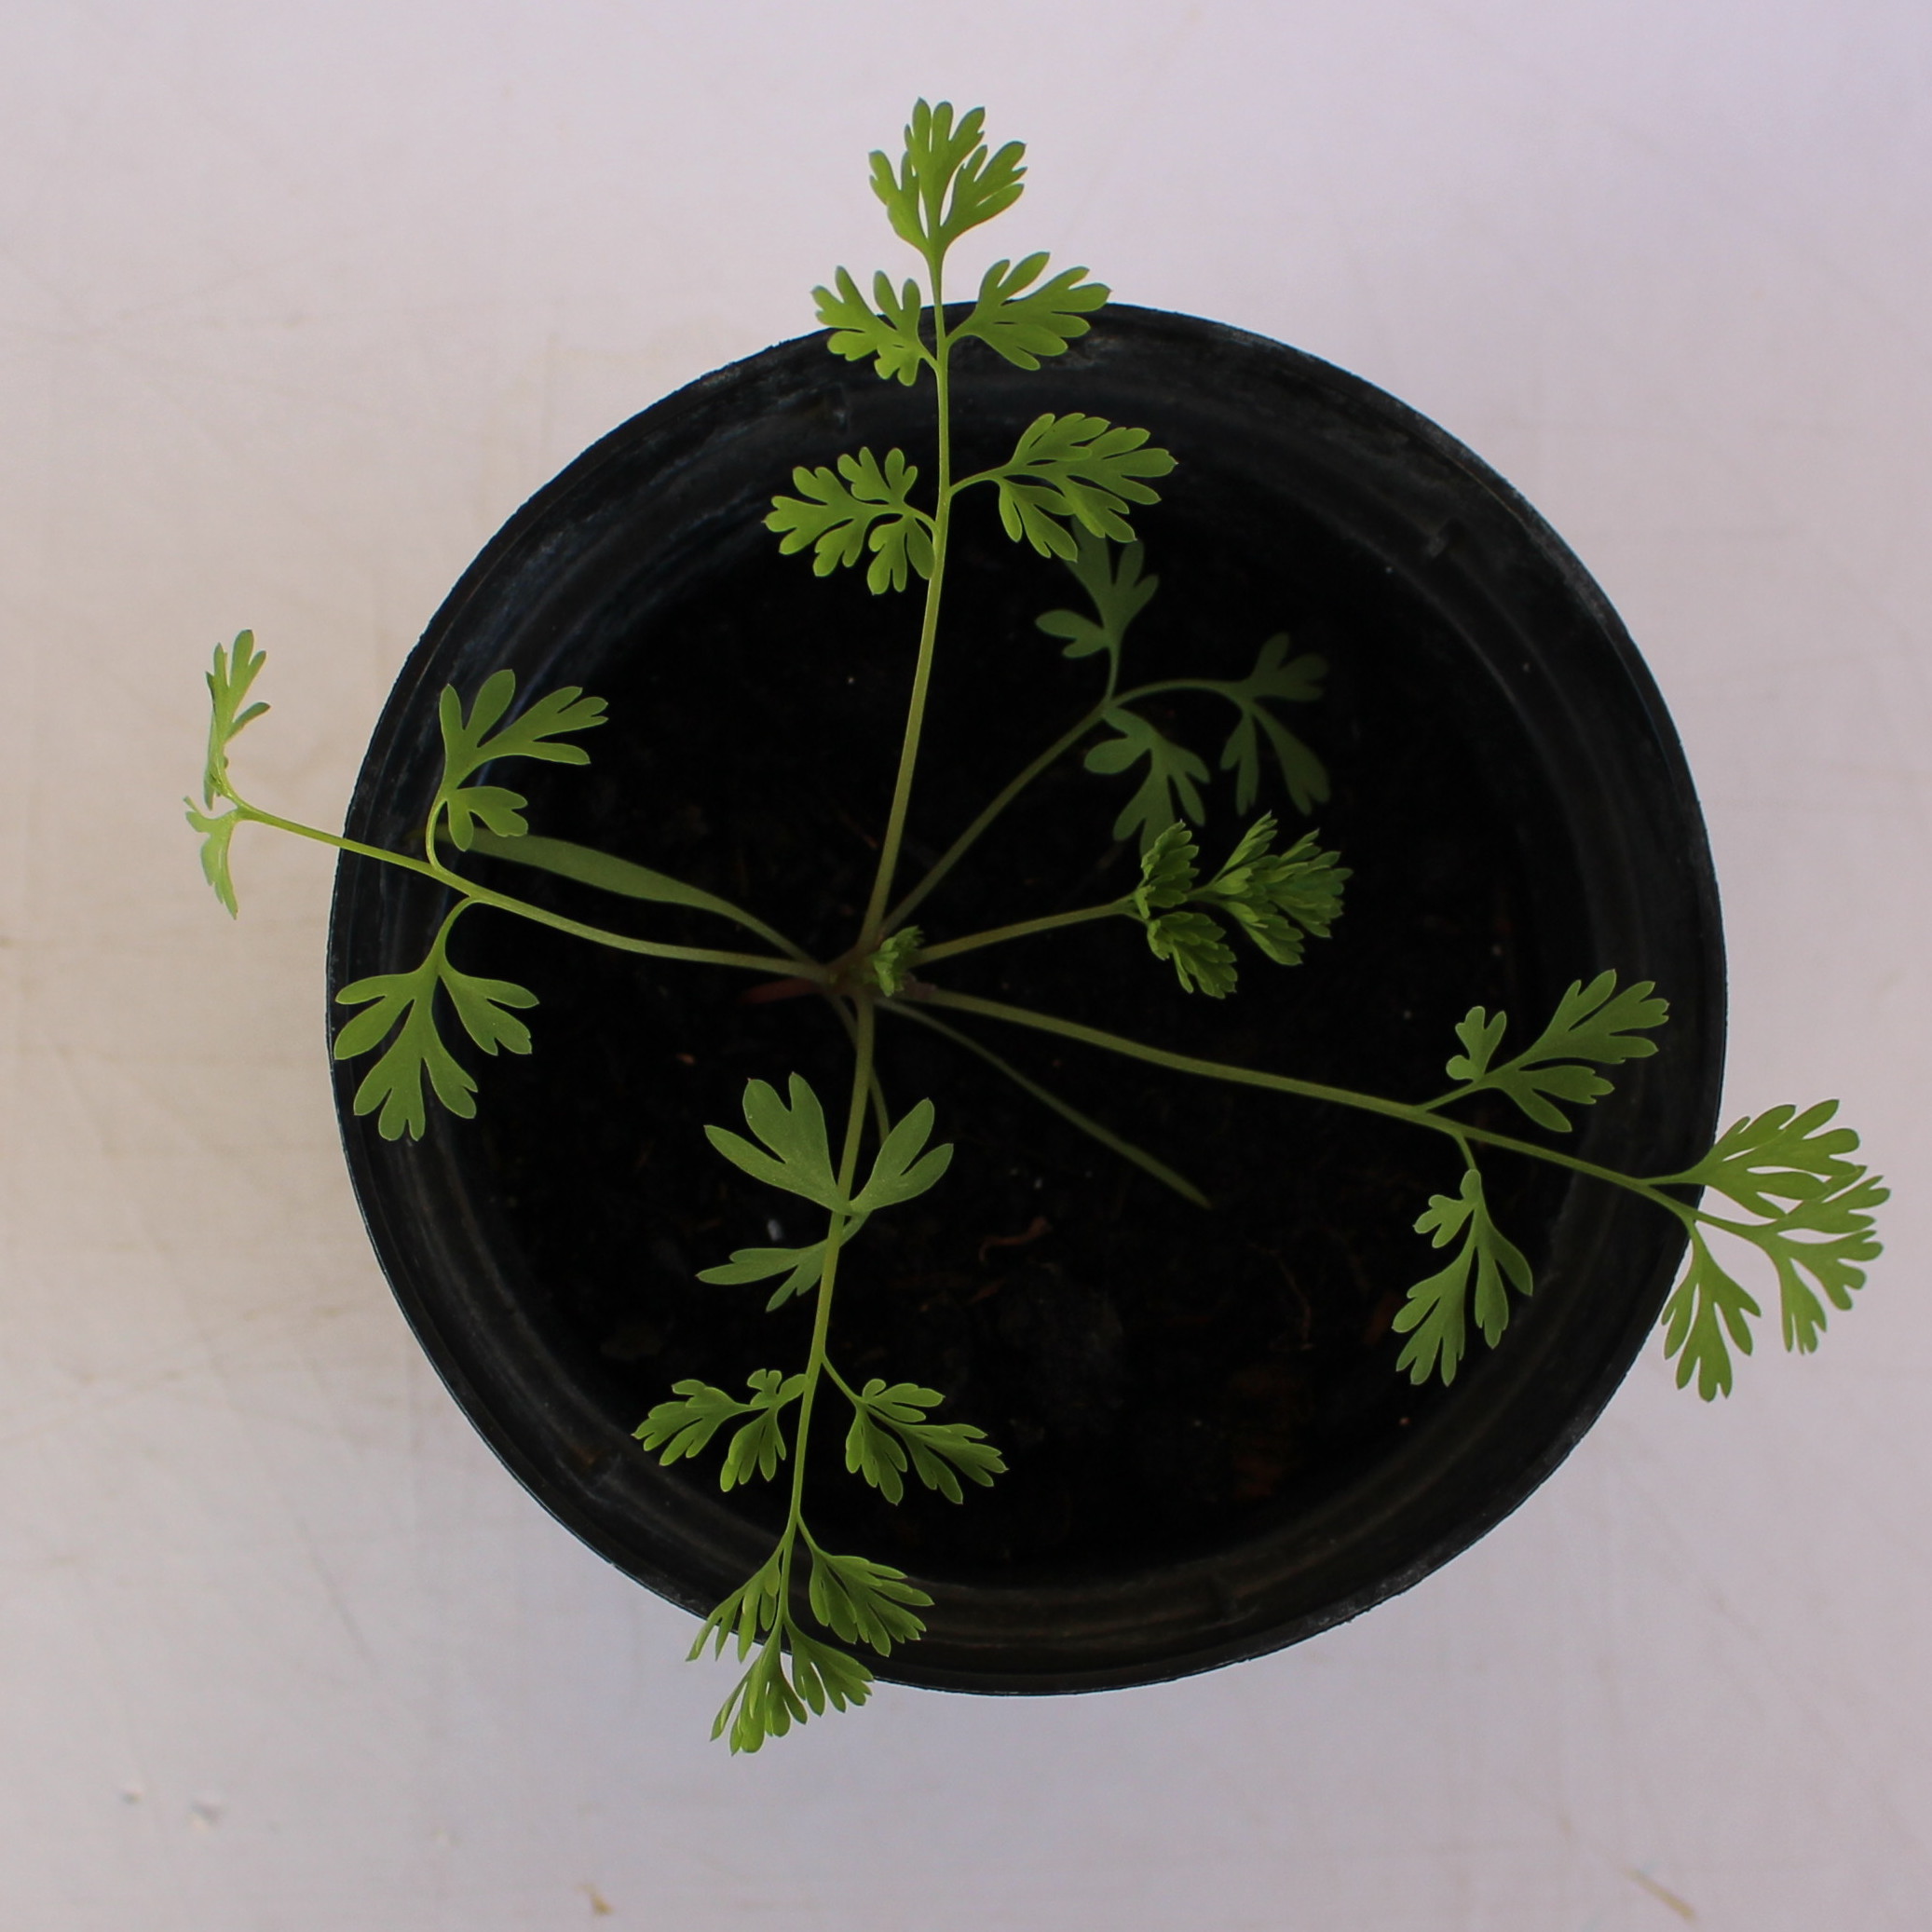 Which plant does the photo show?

Fumaria officinalis
